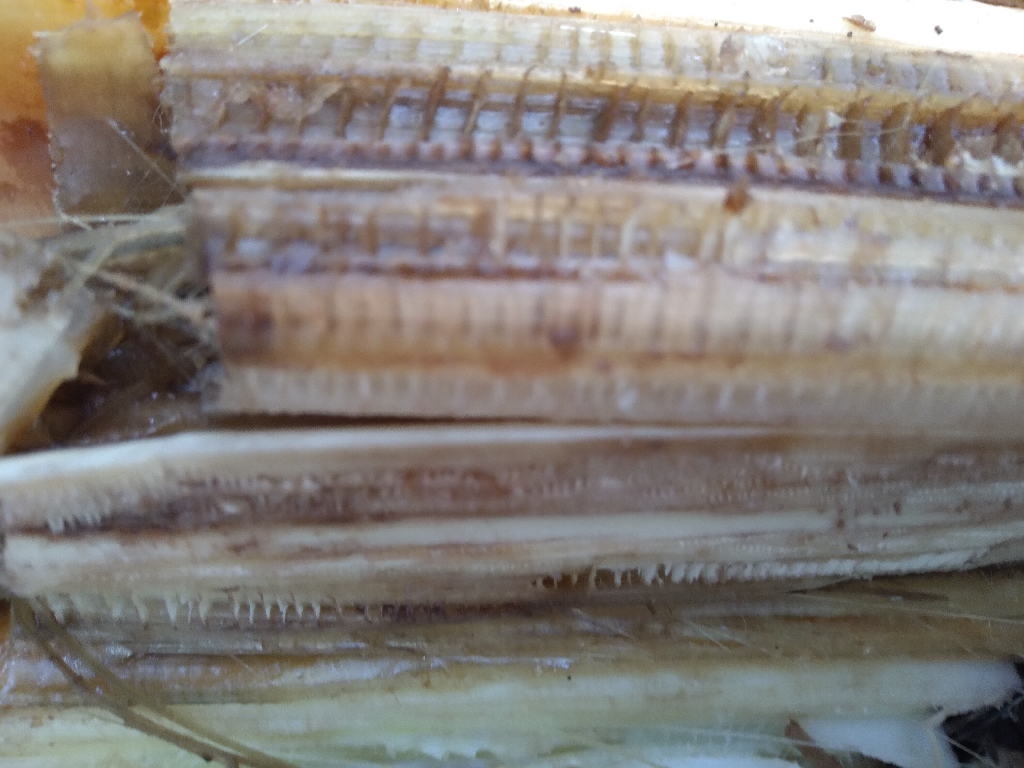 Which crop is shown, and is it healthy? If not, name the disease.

banana, fusarium wilt race 1
